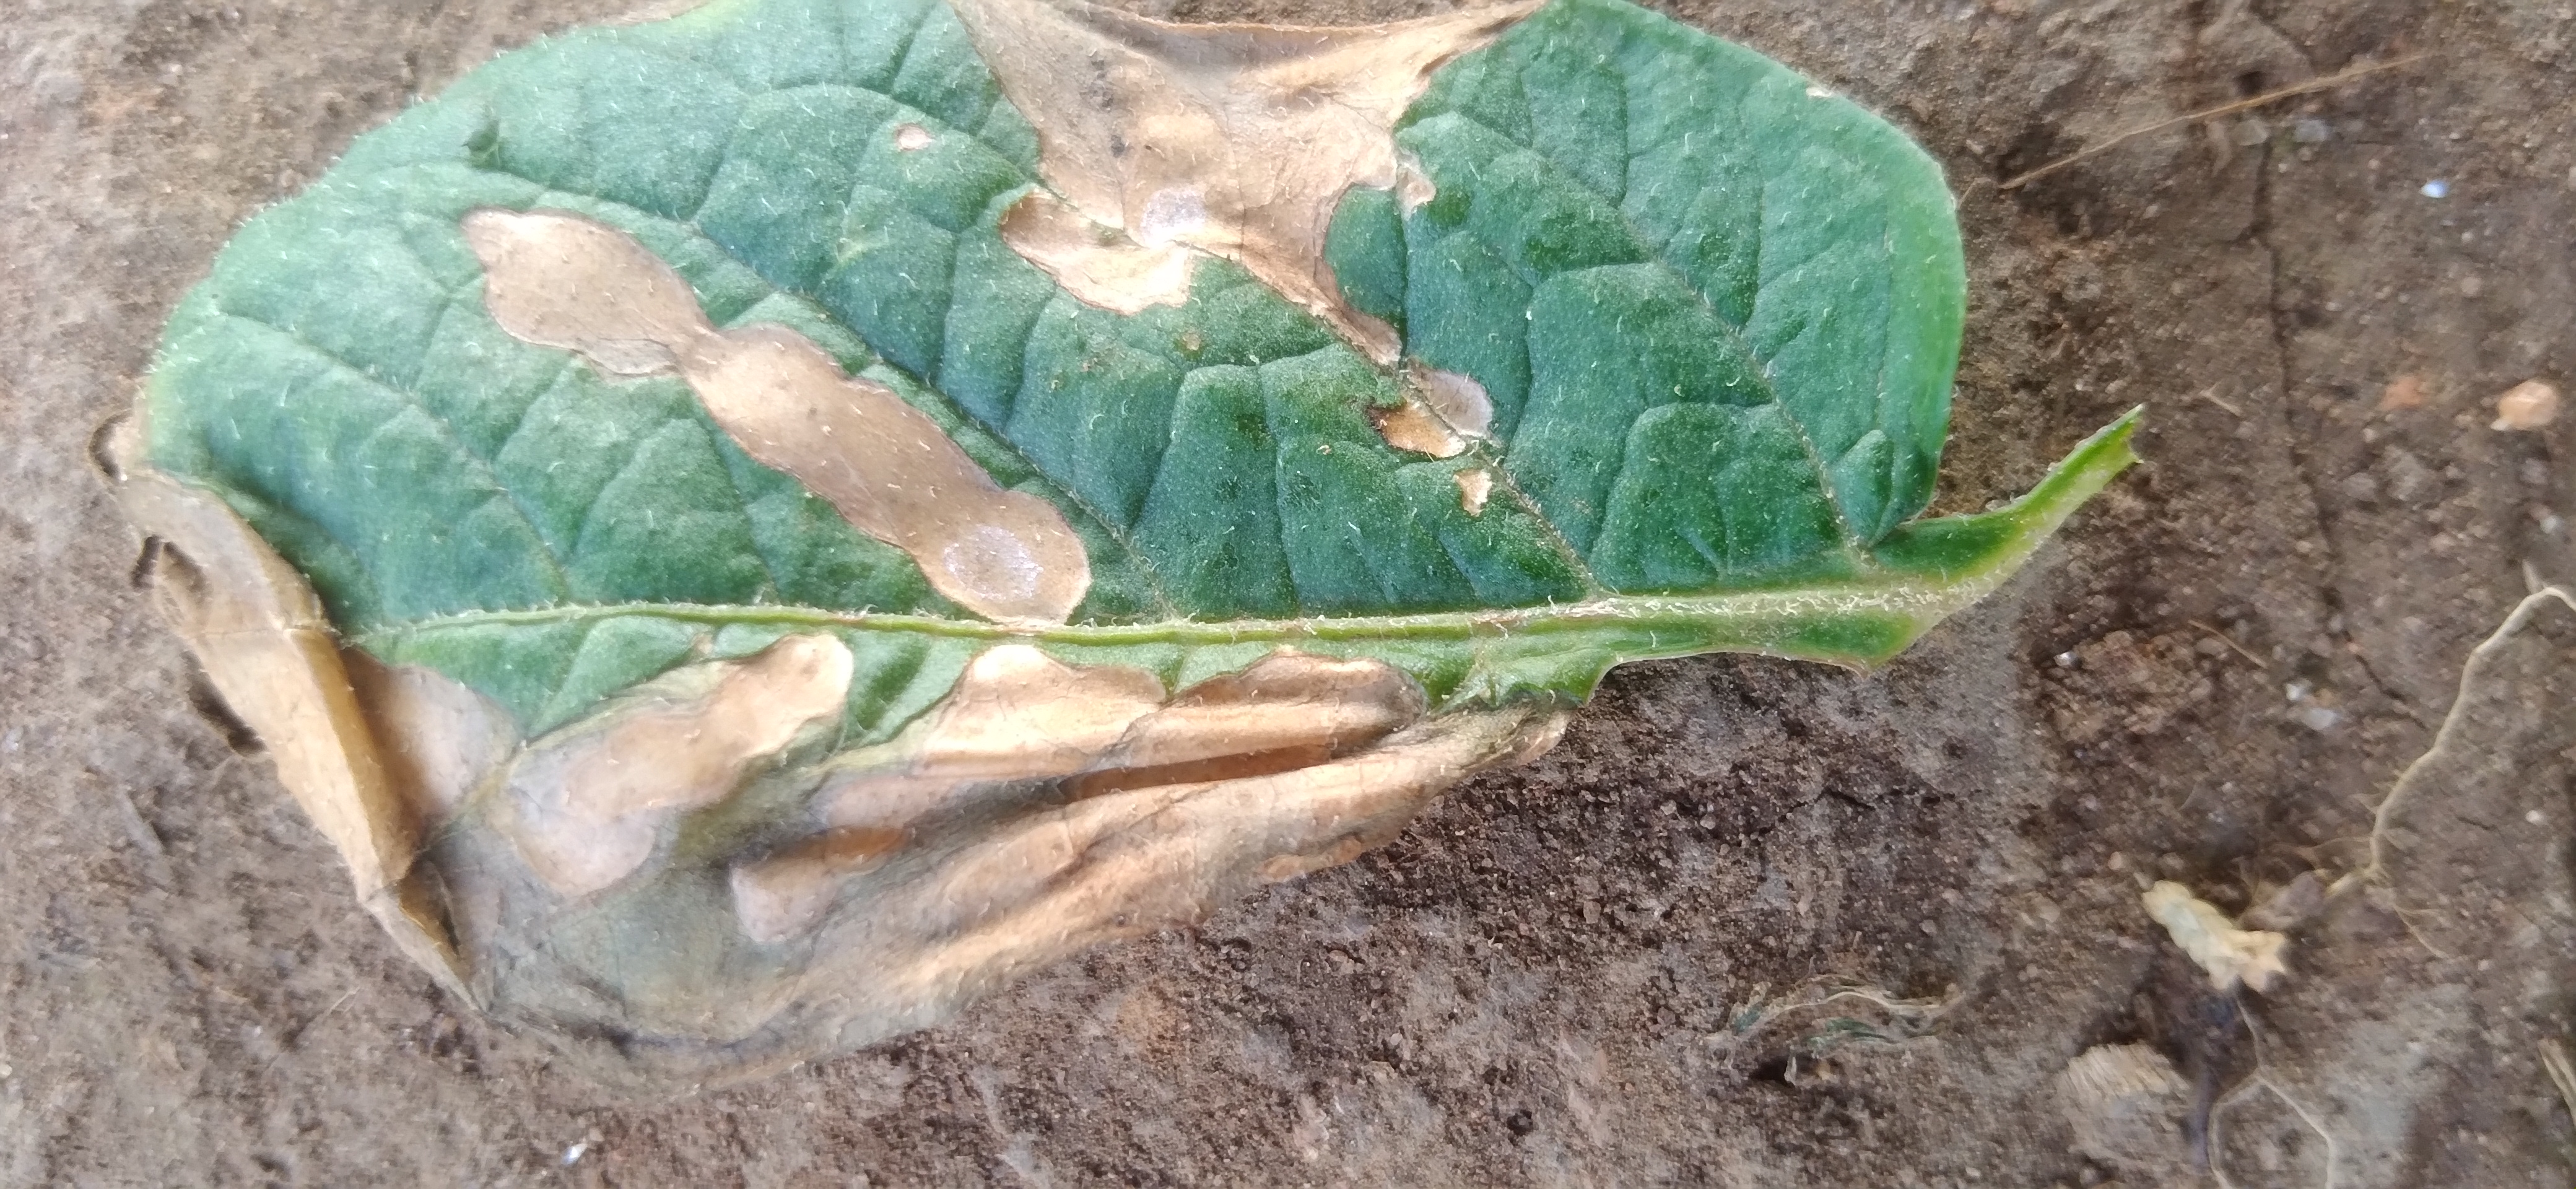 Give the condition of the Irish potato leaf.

early blight
